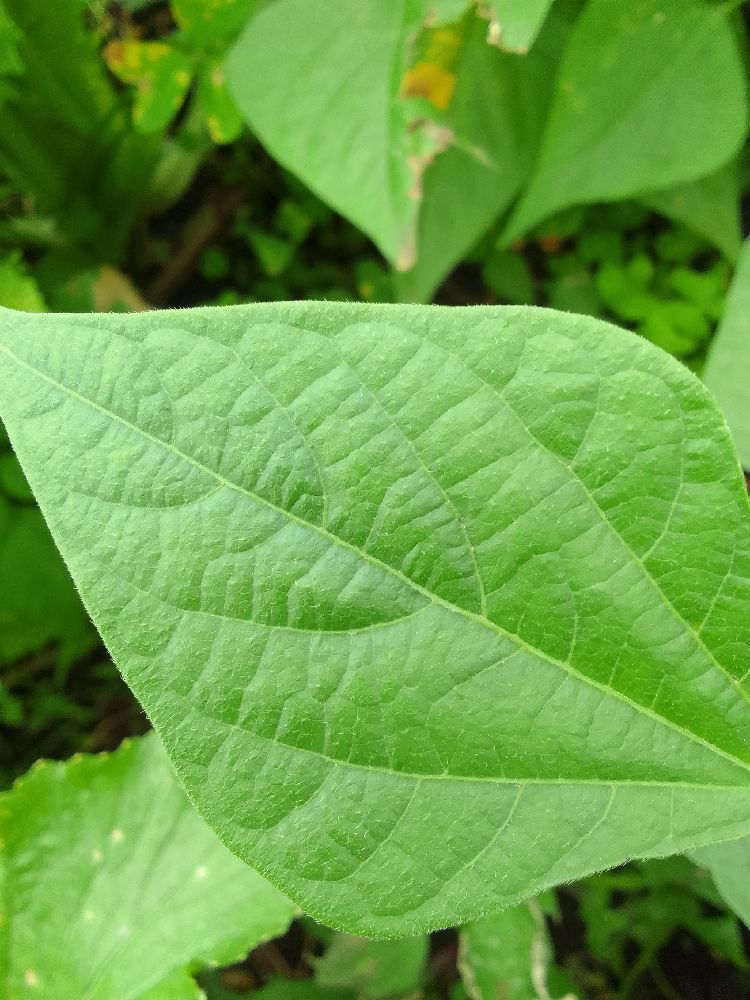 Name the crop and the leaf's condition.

common bean, healthy
